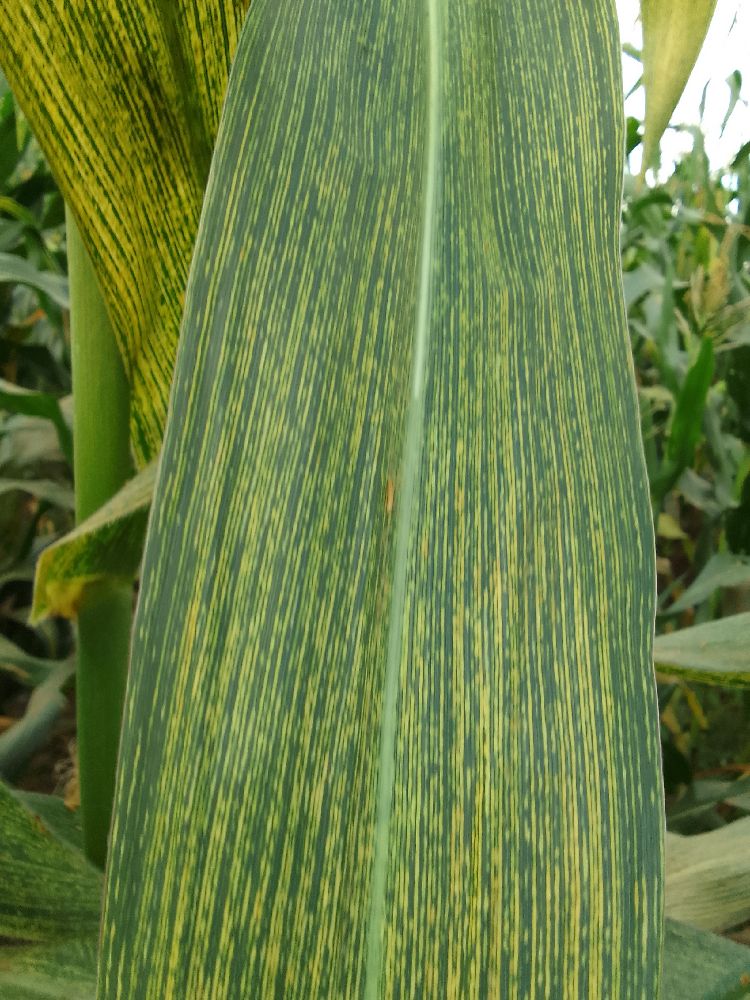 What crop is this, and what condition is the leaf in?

maize, maize streak virus
